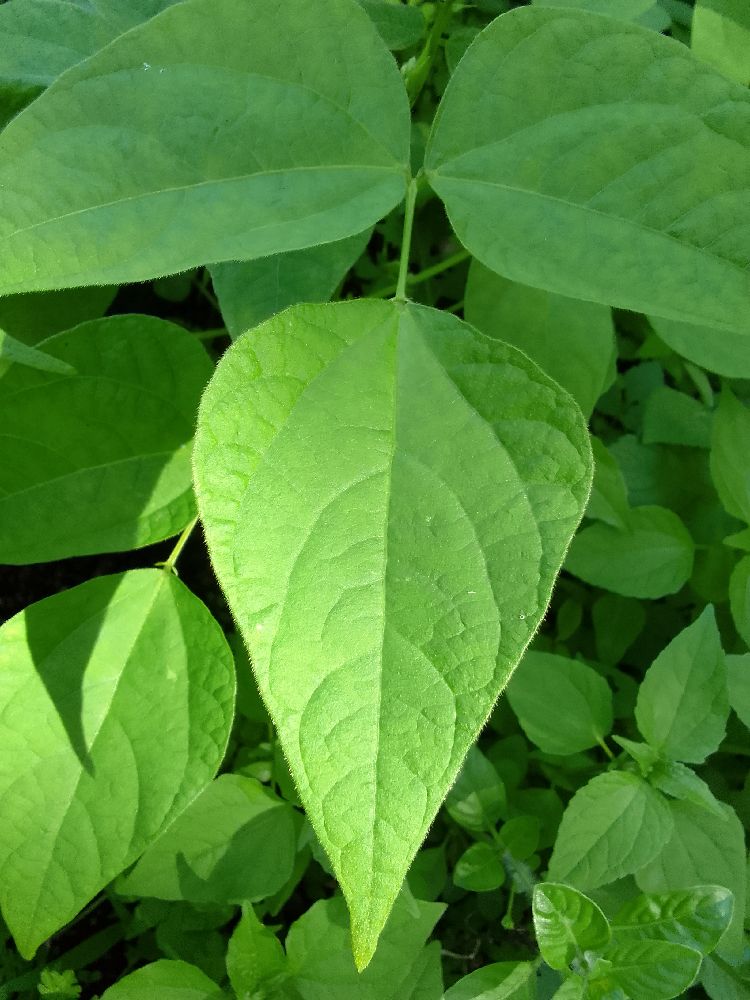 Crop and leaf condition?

common bean, healthy
